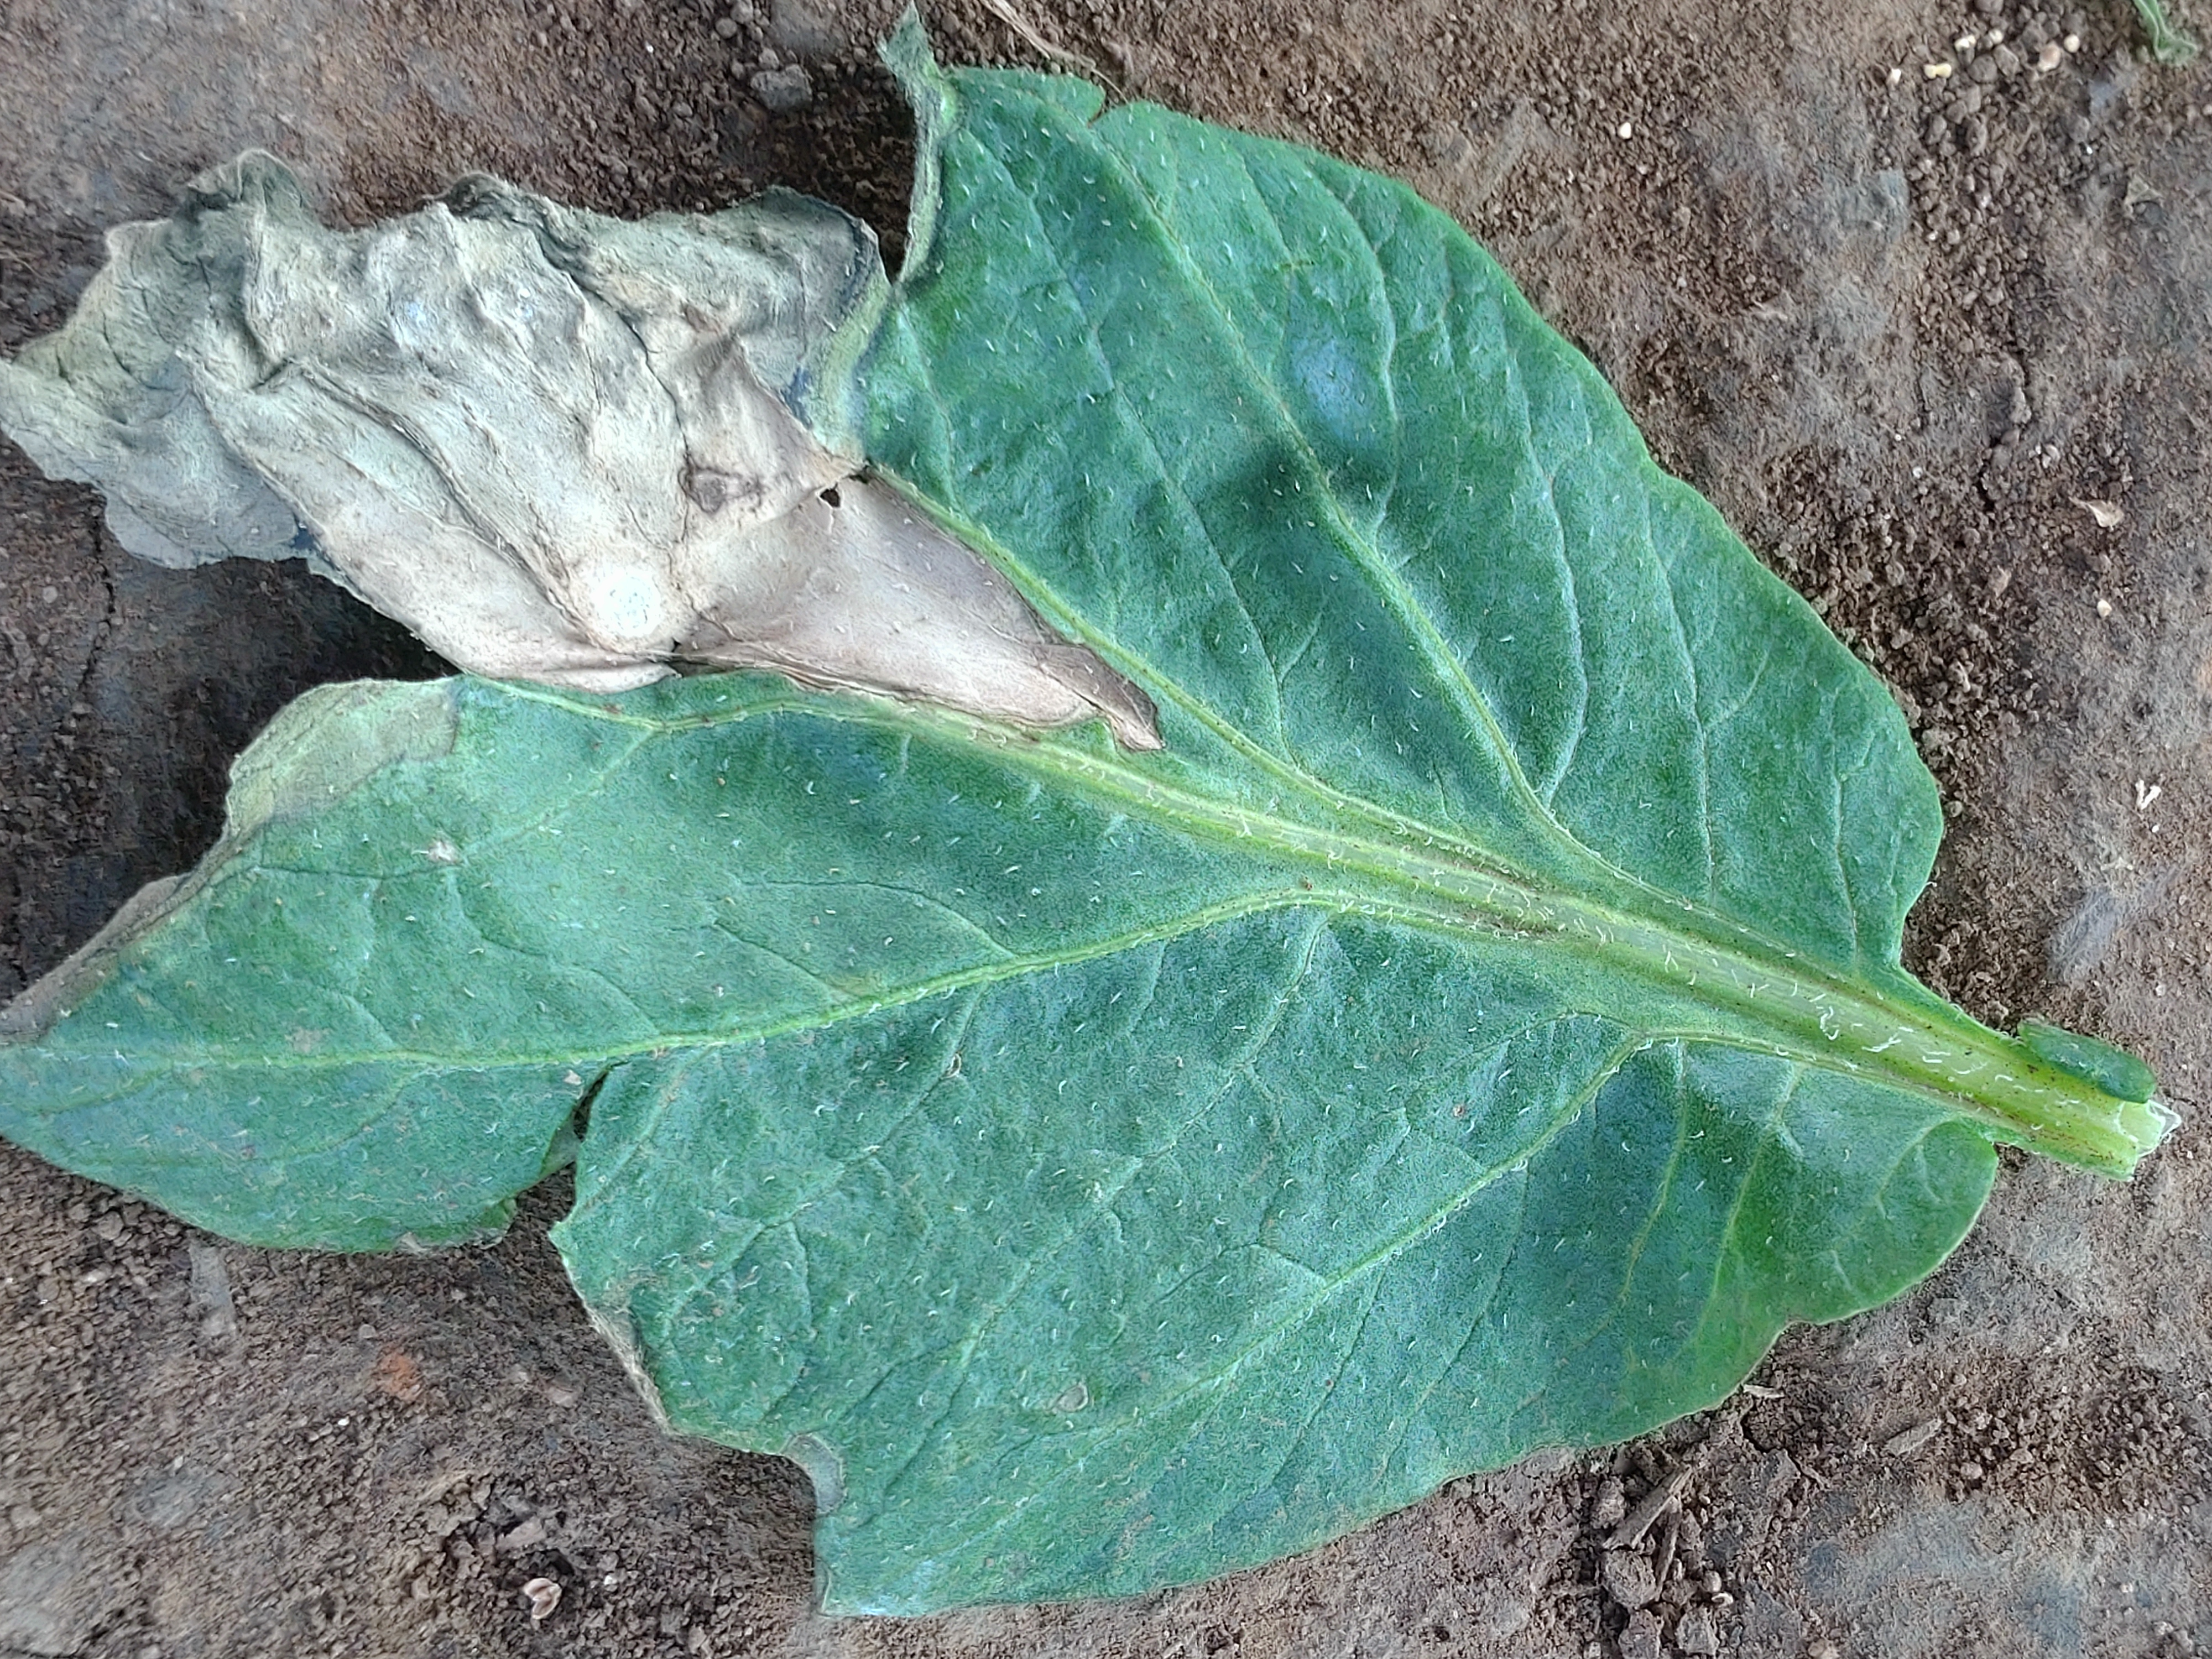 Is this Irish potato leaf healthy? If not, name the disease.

early blight
